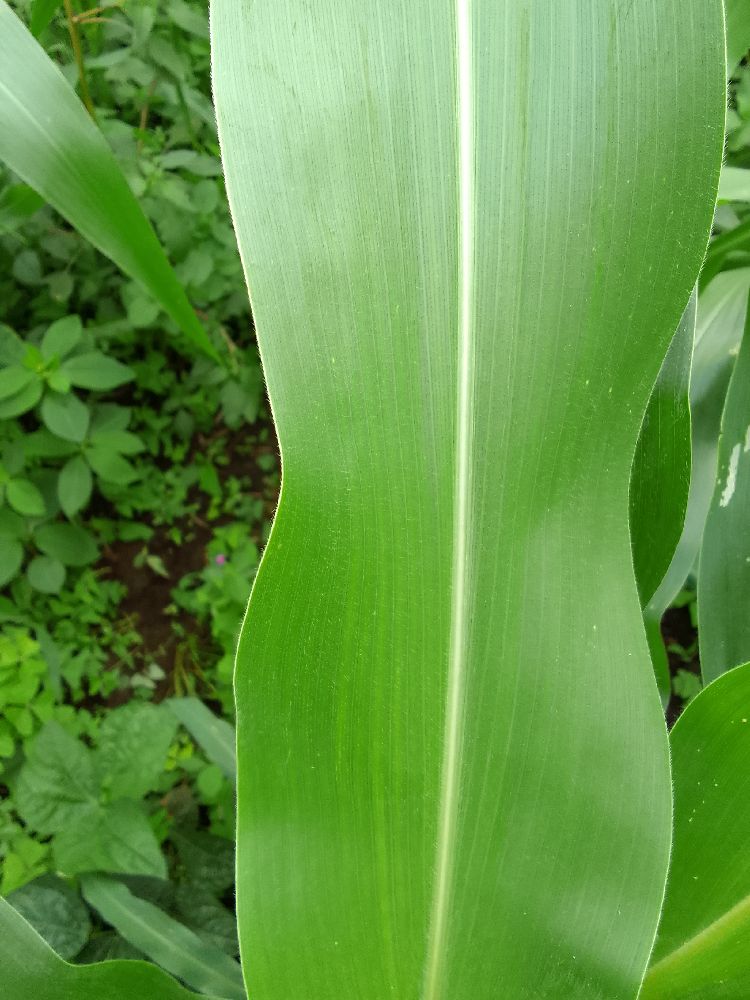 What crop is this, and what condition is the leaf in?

maize, healthy
